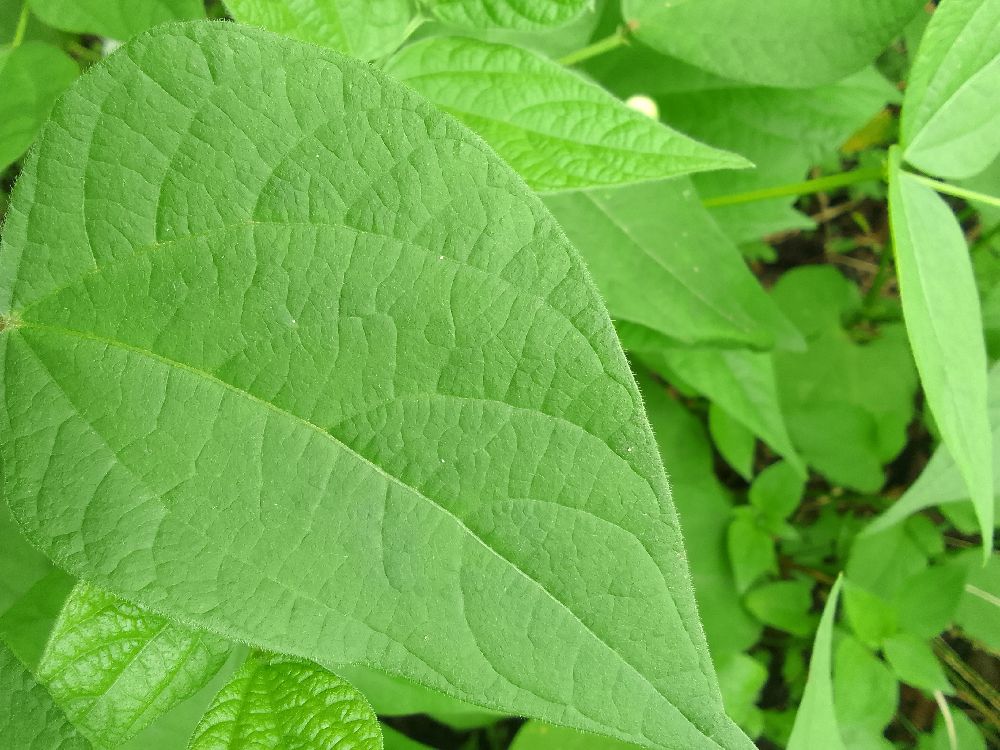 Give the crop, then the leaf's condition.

common bean, healthy
